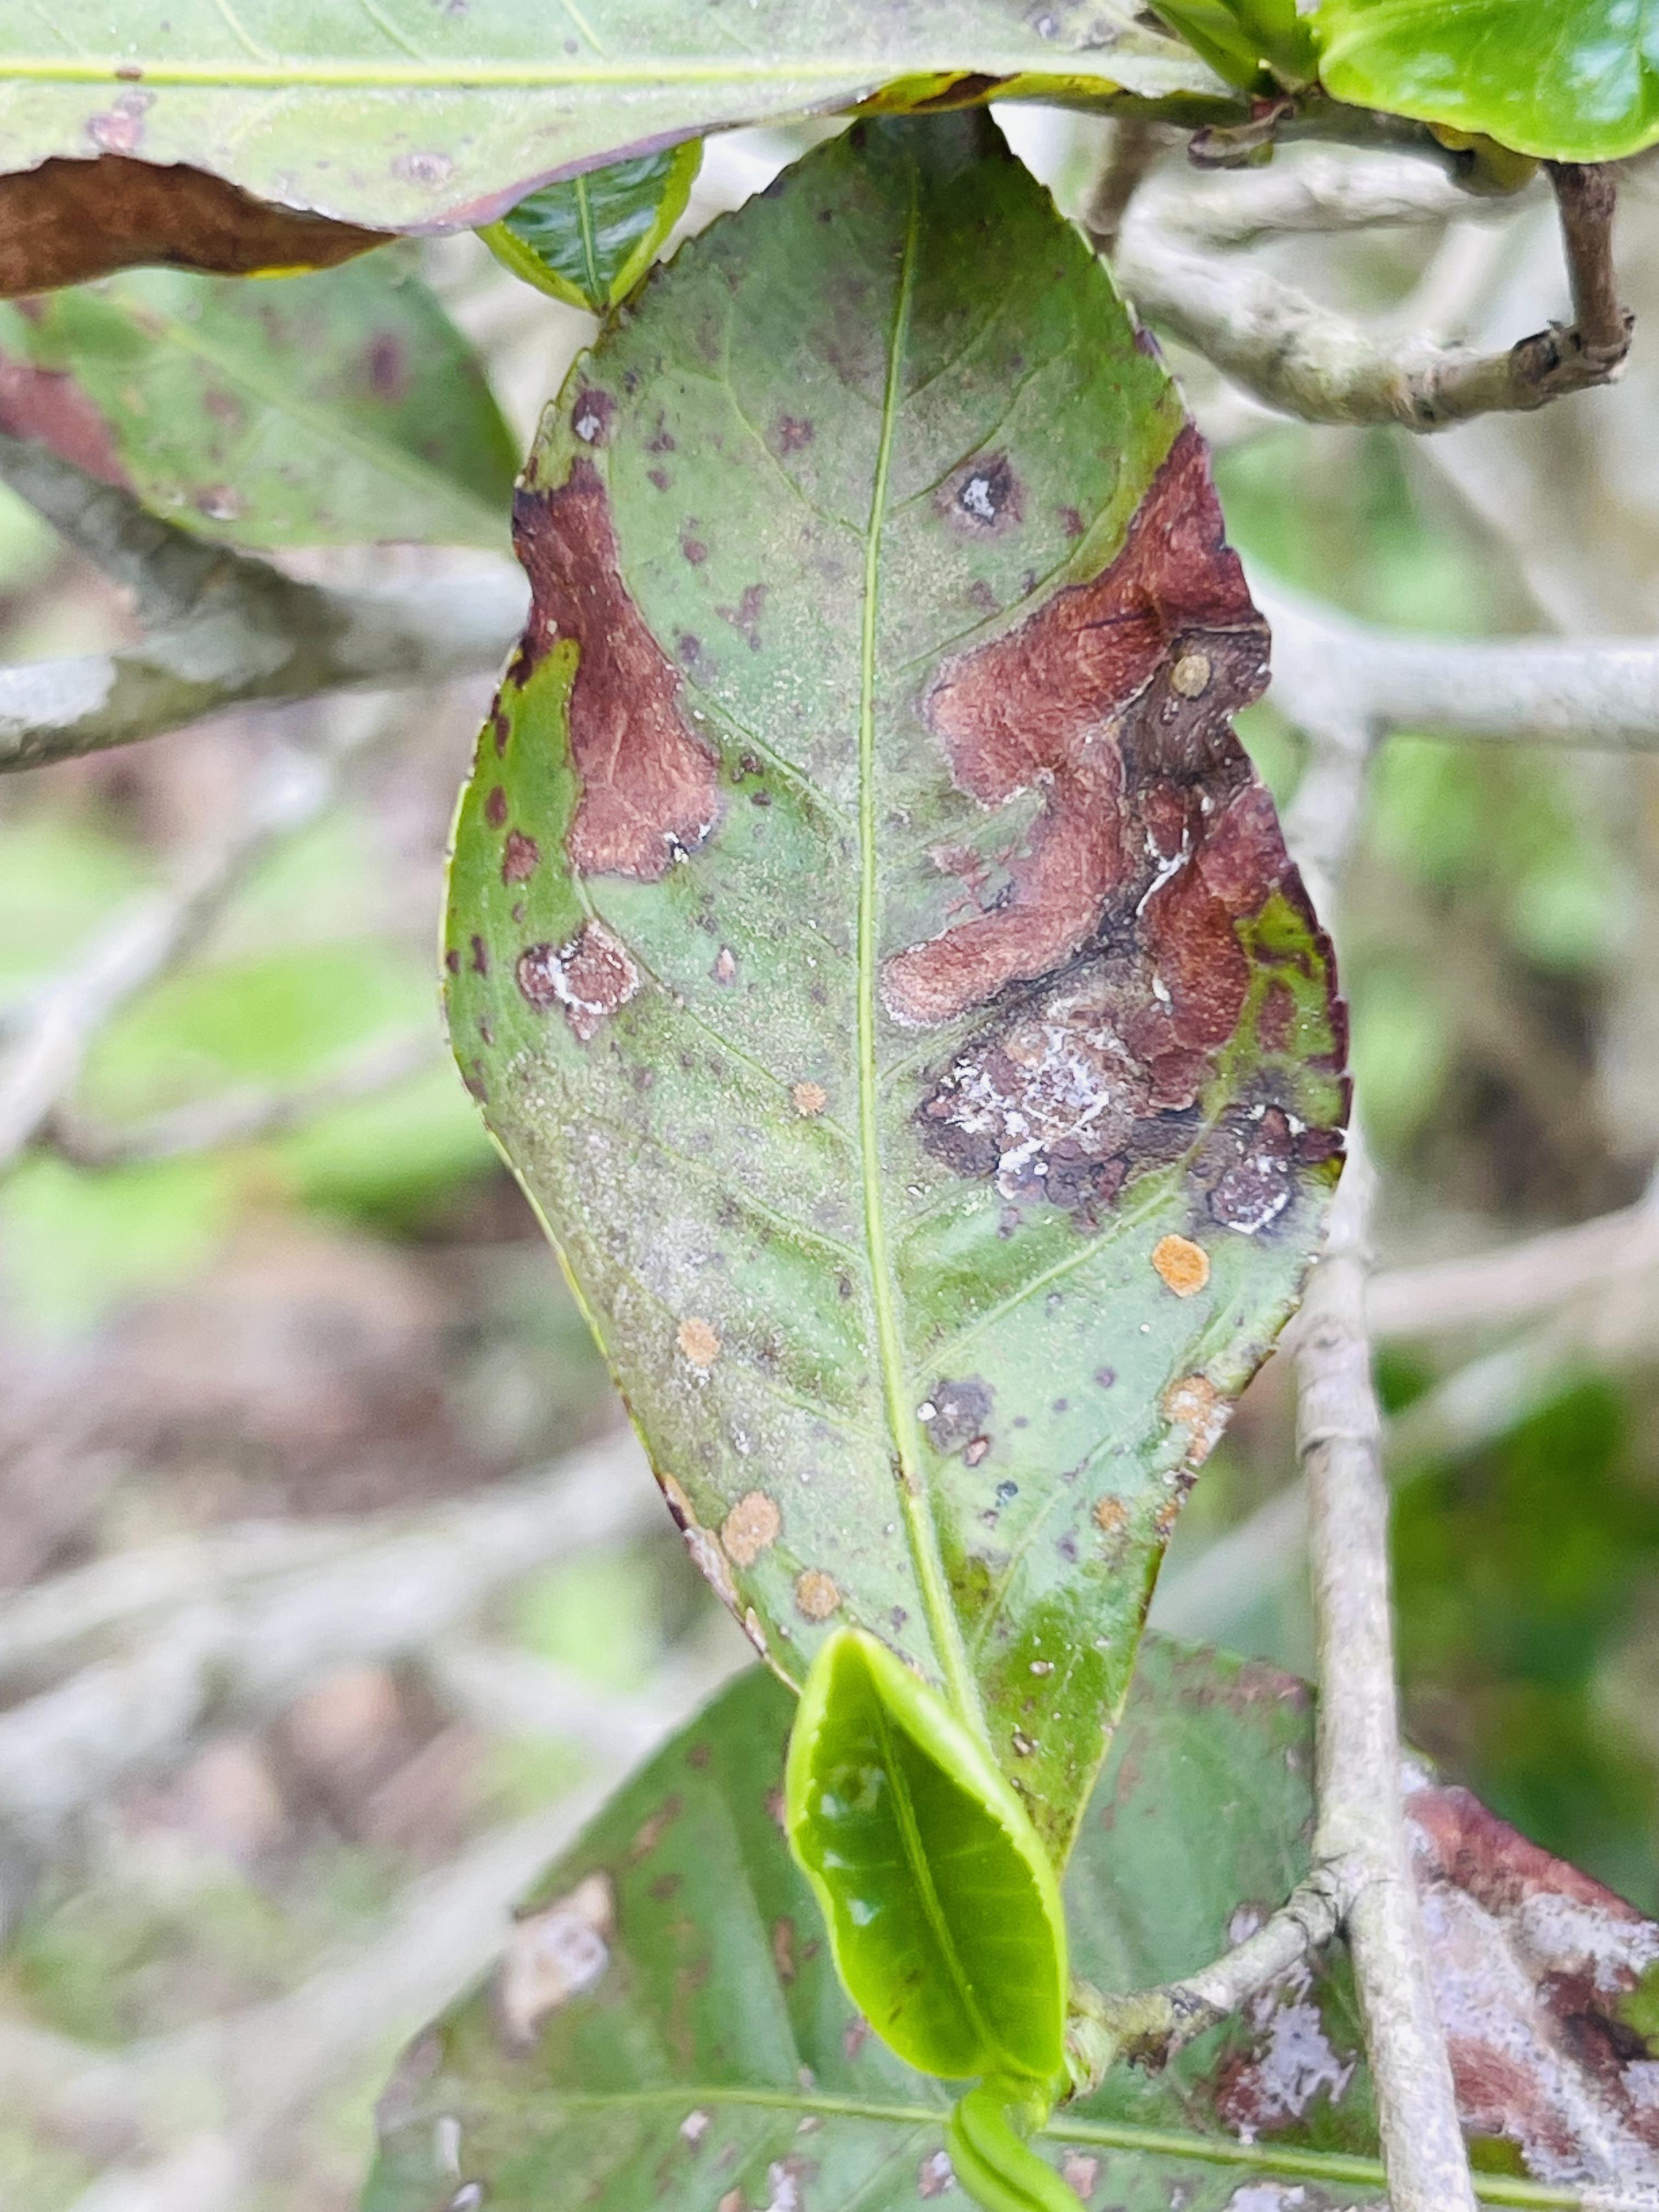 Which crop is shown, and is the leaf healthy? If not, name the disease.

tea, blight
